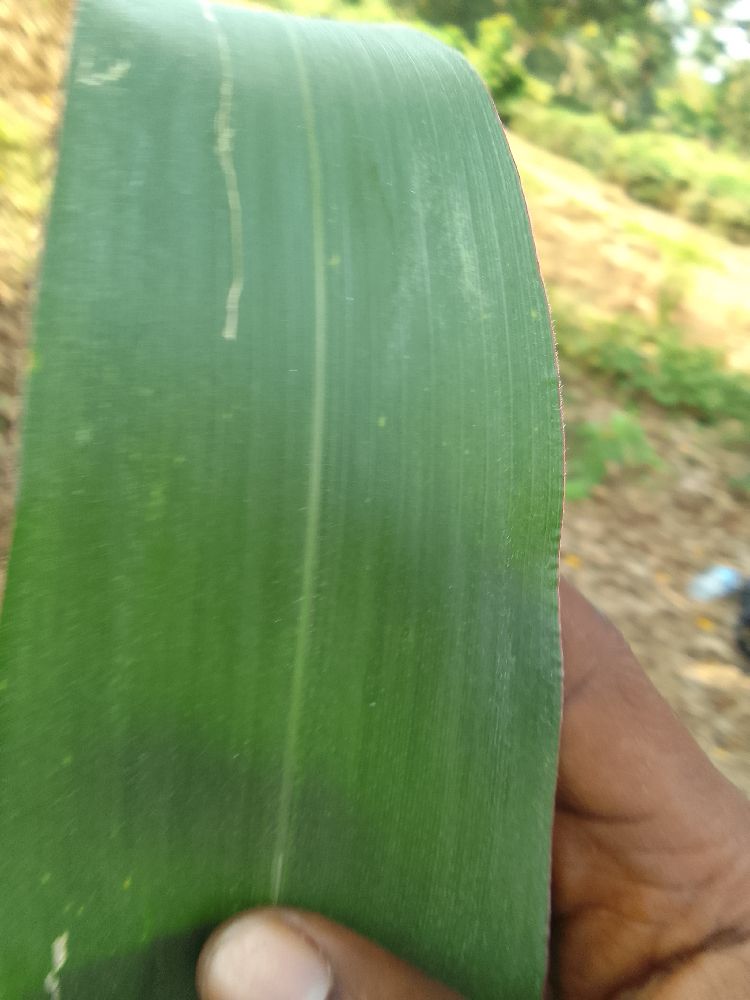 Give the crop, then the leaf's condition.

maize, healthy
